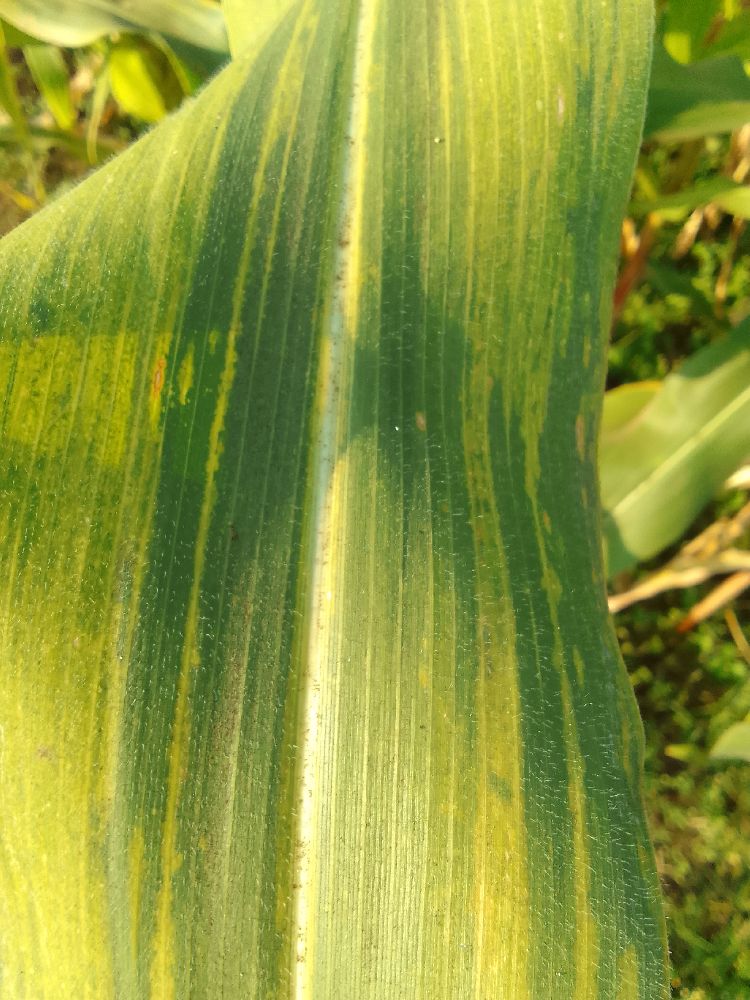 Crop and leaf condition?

maize, maize lethal necrosis
